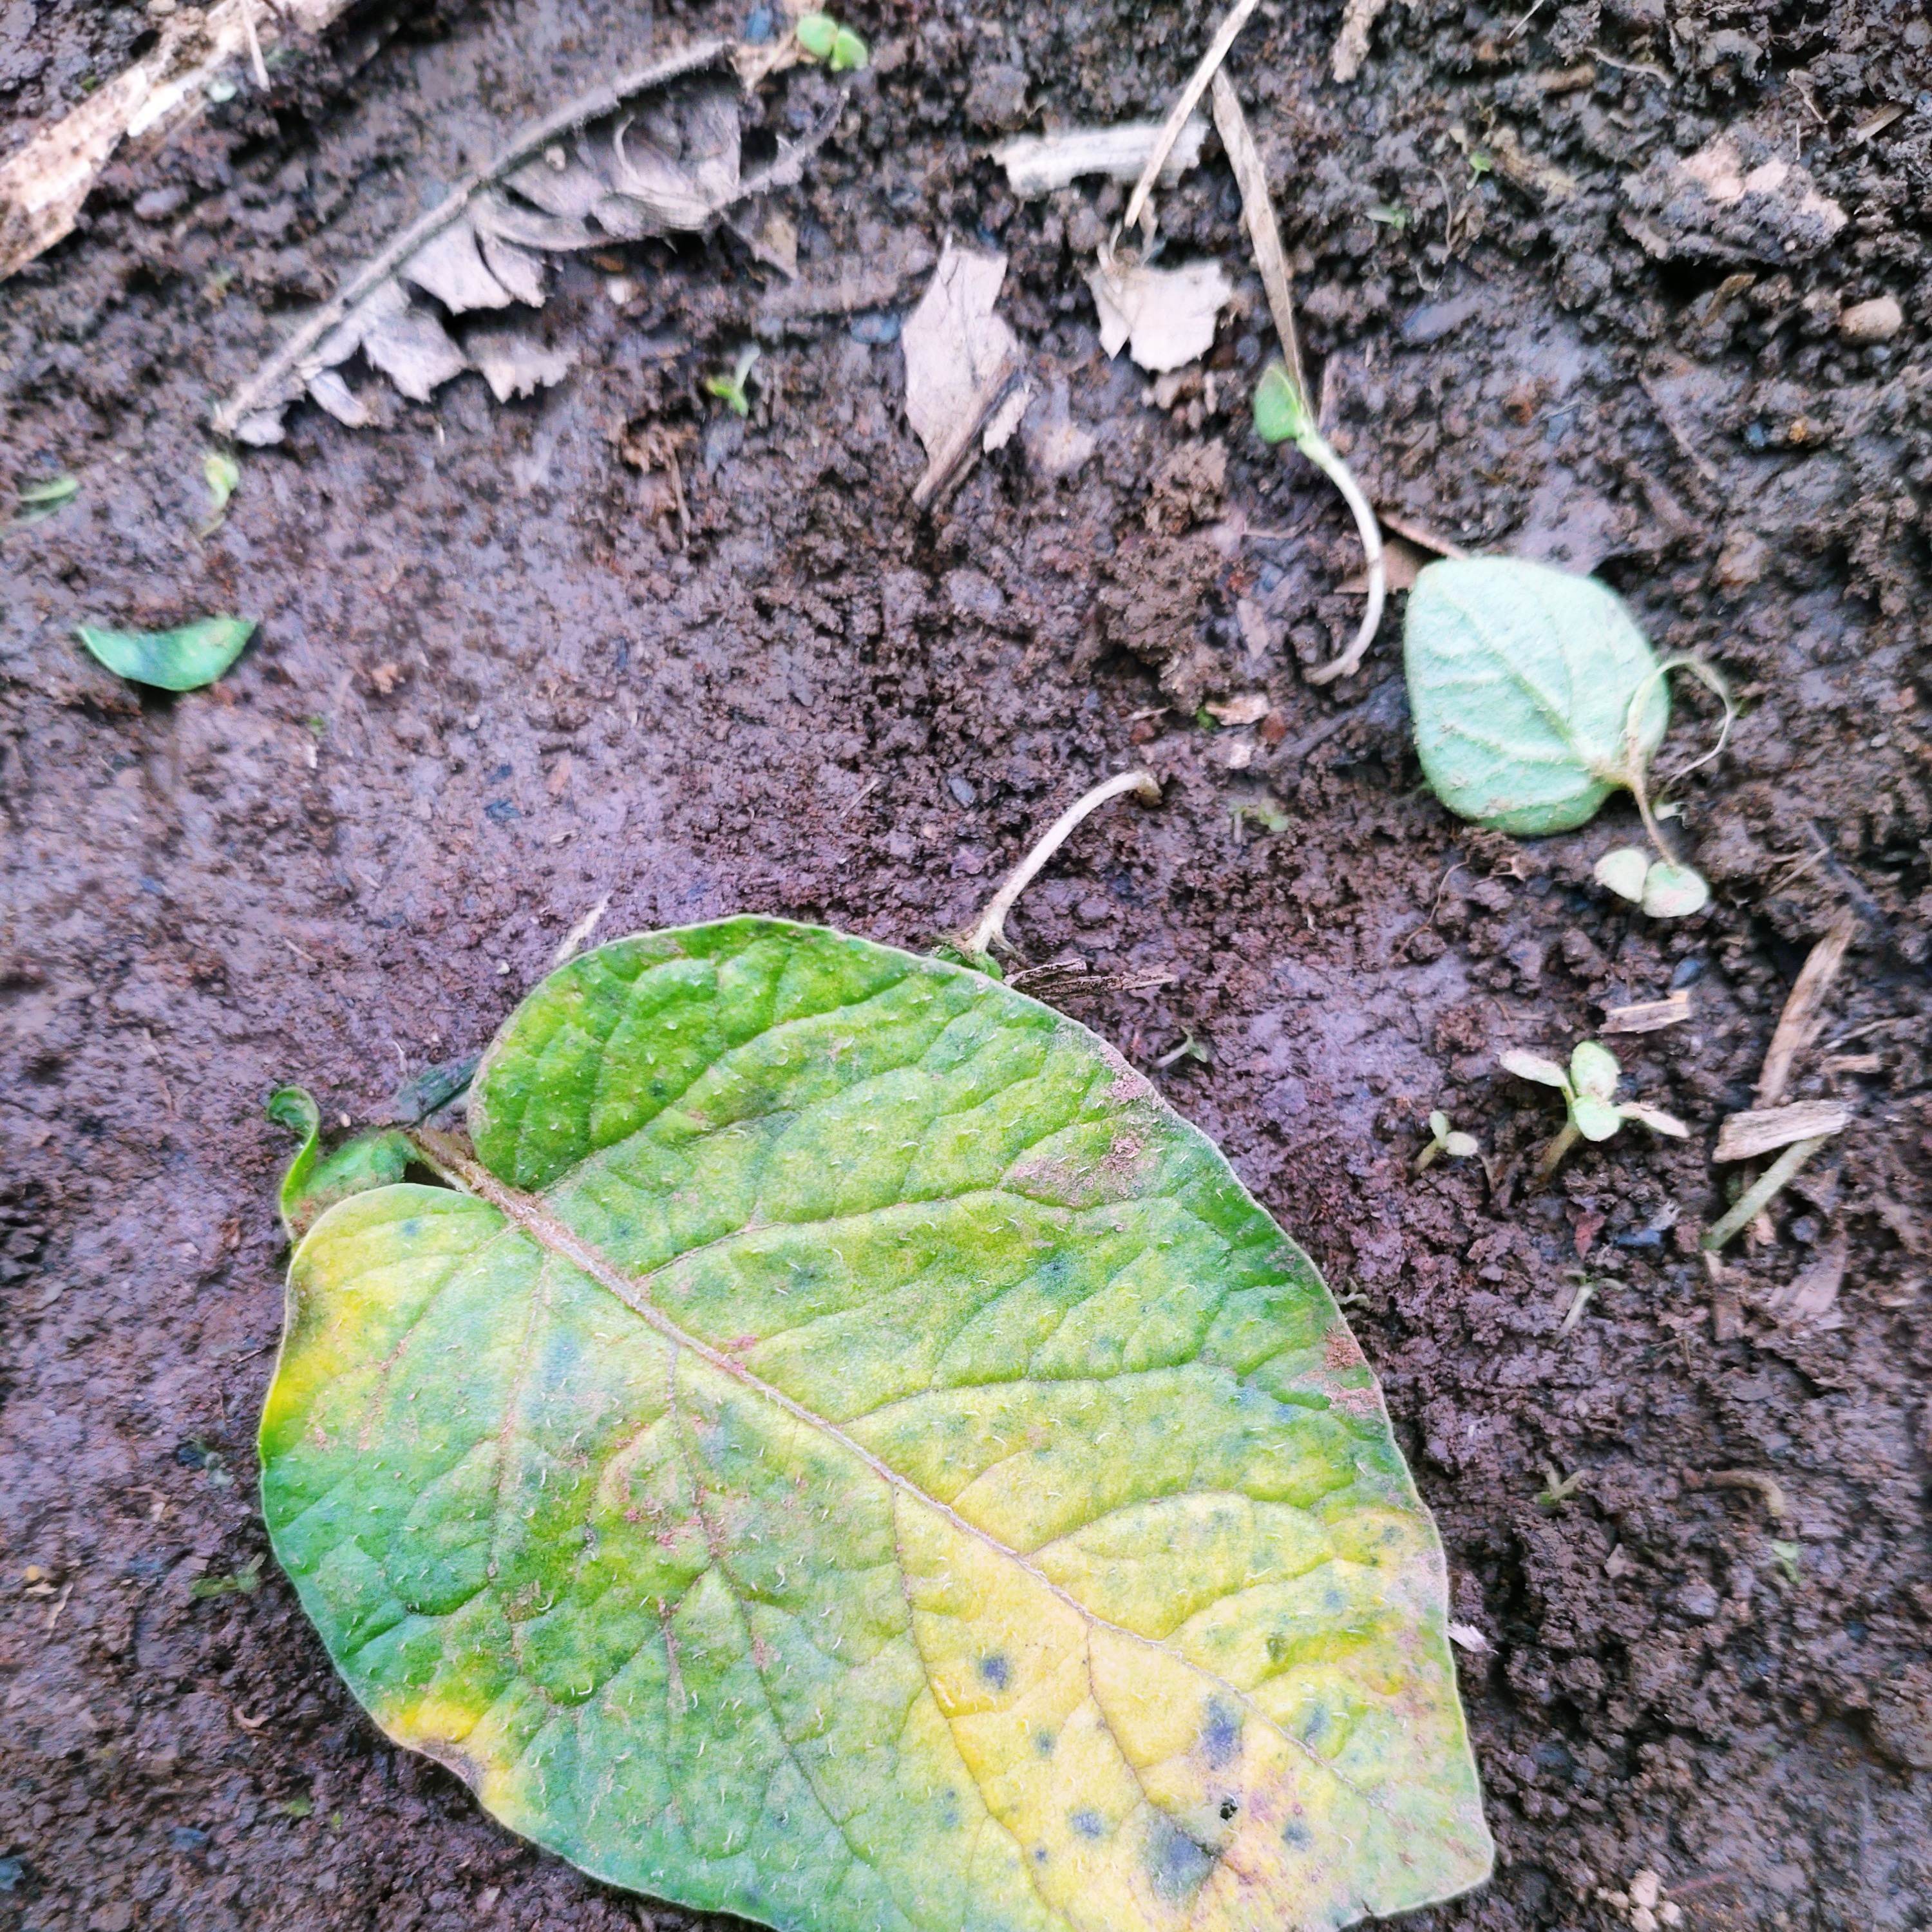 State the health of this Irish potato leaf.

late blight
